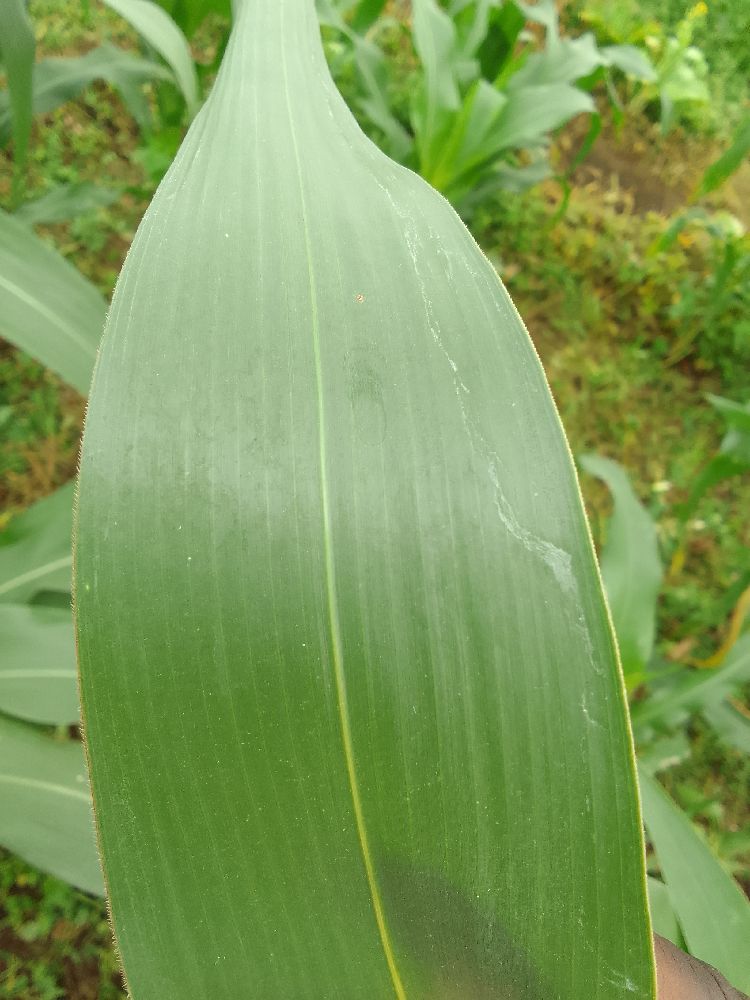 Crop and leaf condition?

maize, healthy
